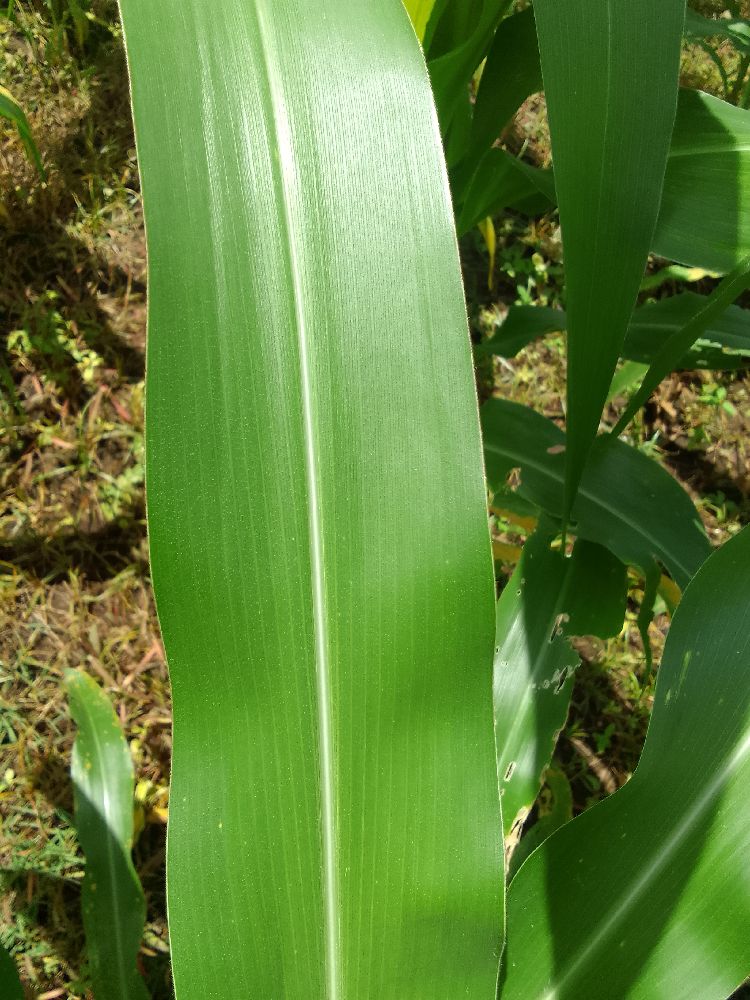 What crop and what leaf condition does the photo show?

maize, healthy
